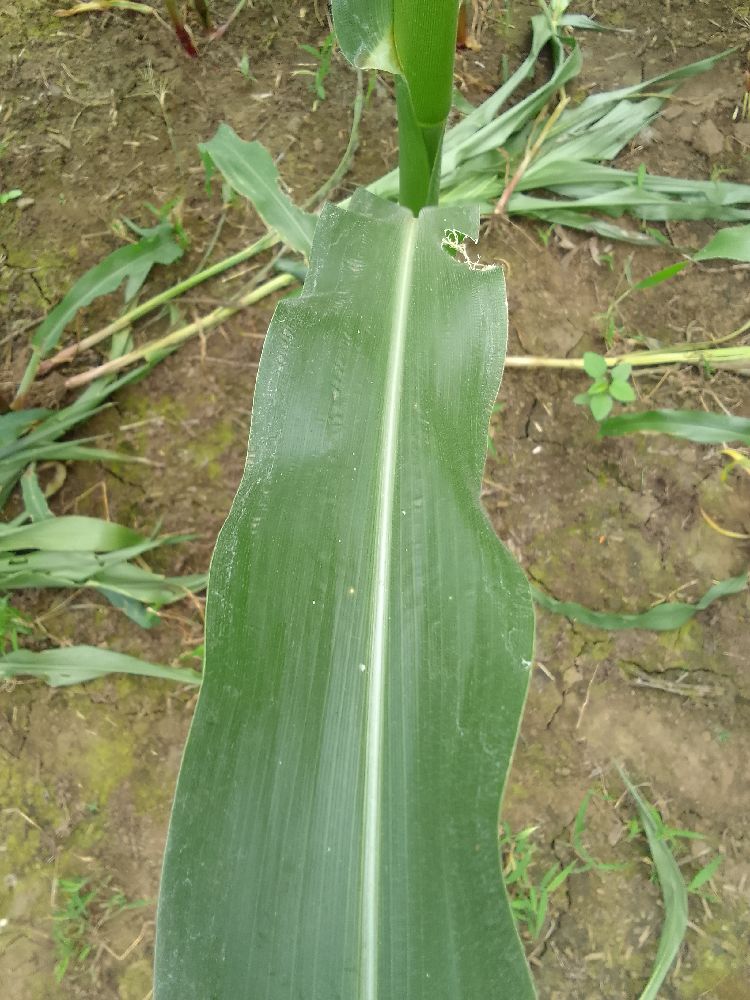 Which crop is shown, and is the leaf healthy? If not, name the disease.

maize, healthy
